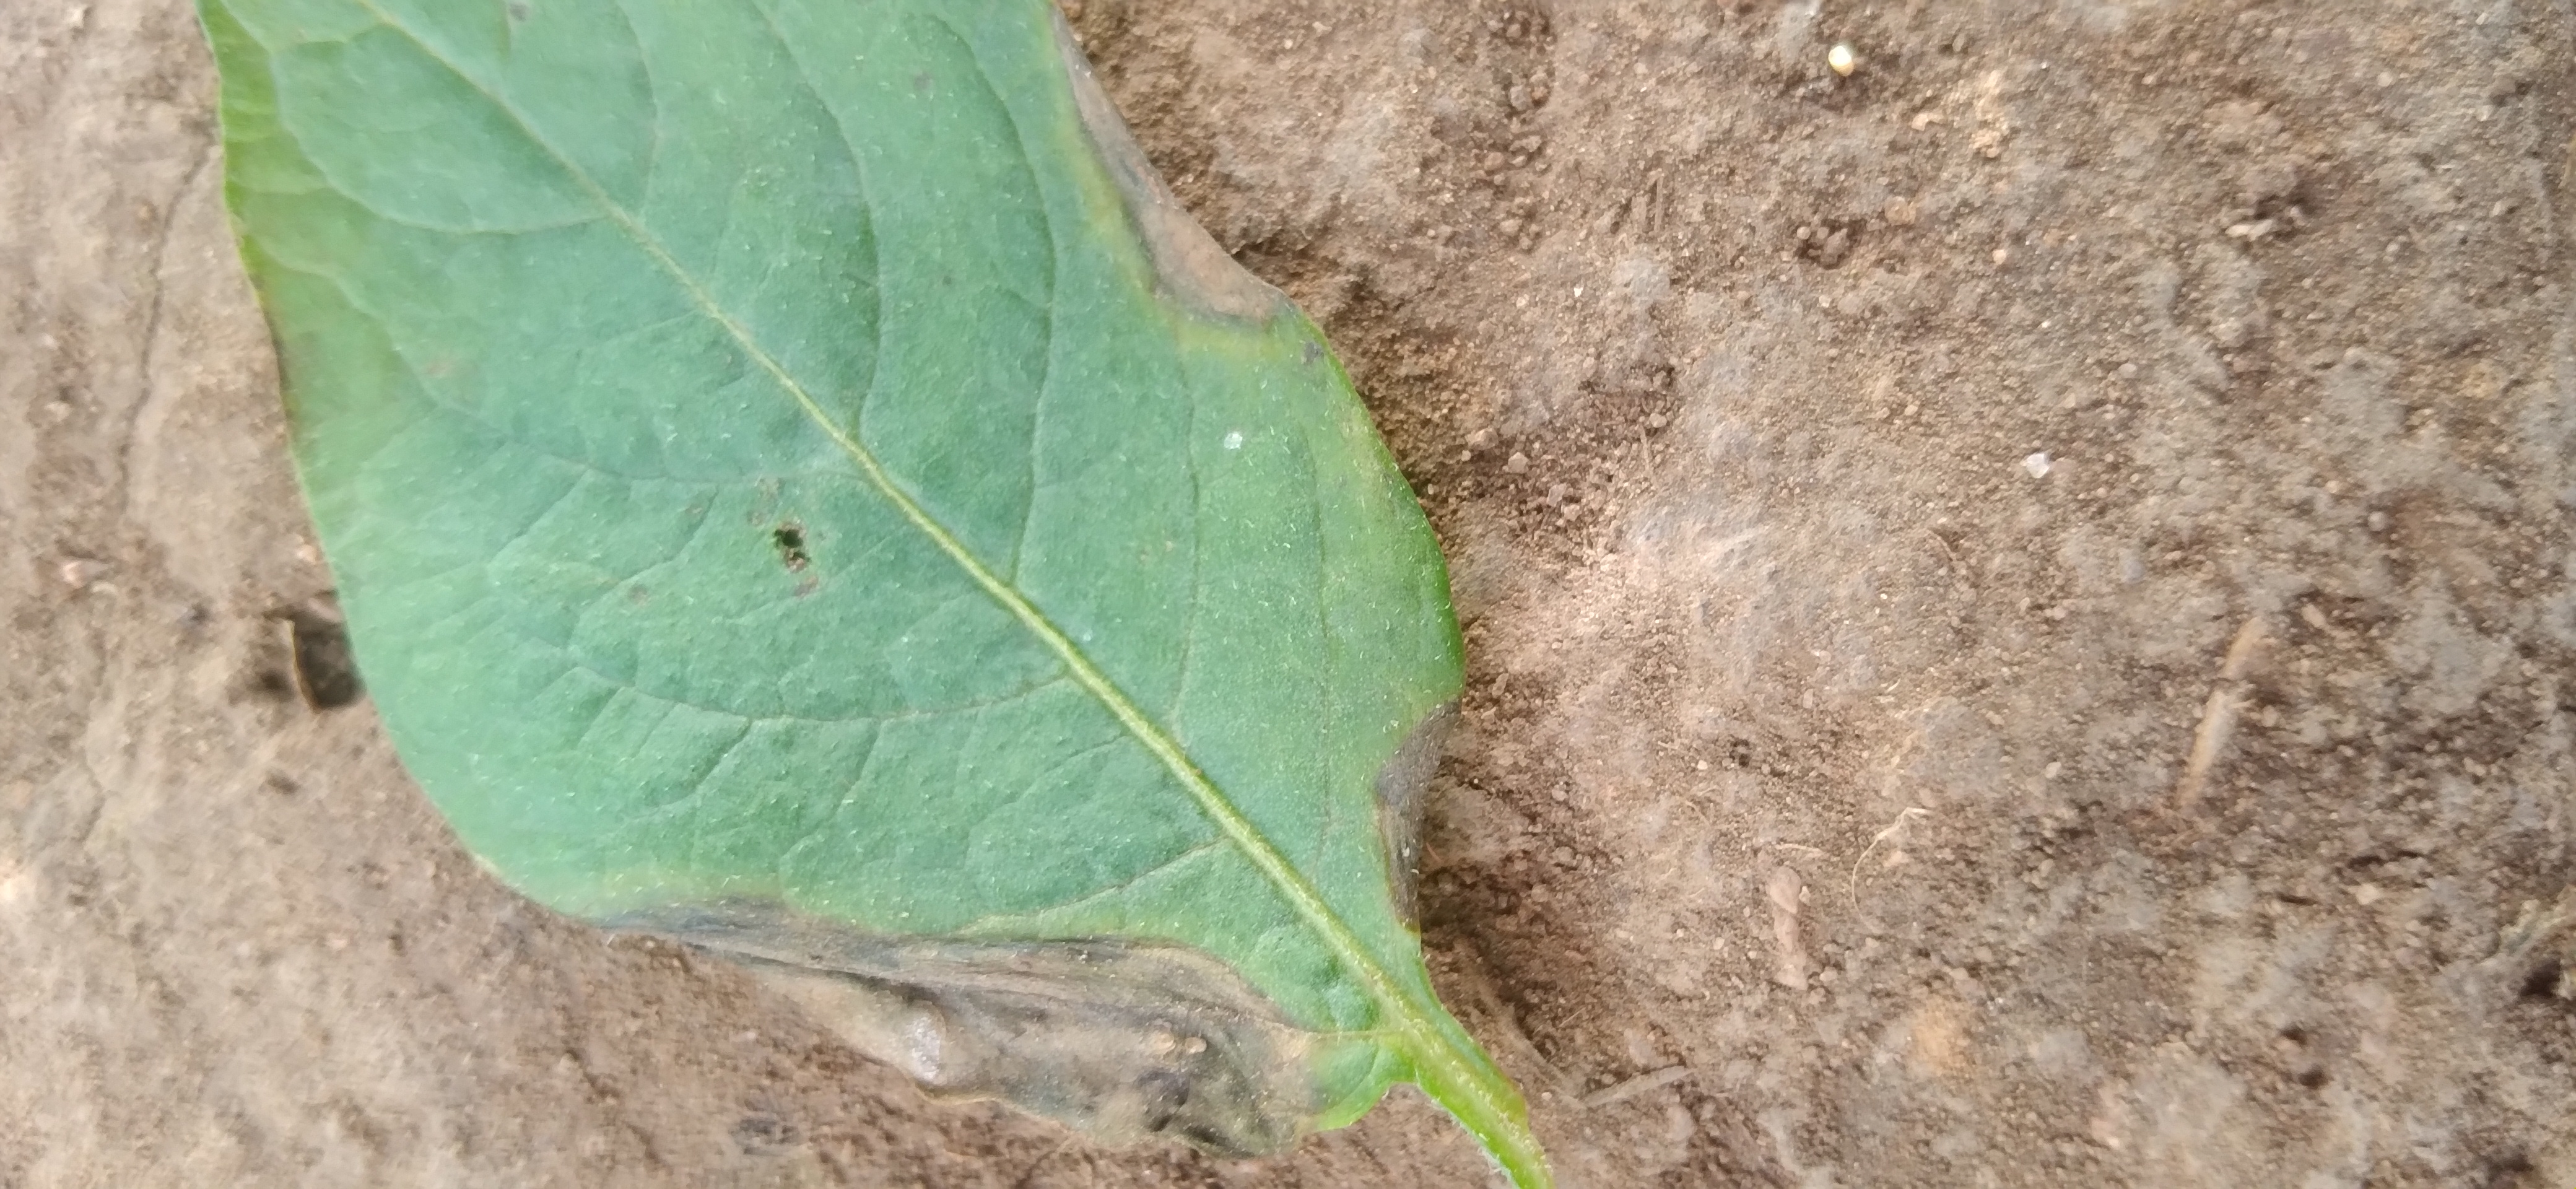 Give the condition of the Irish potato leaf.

early blight
